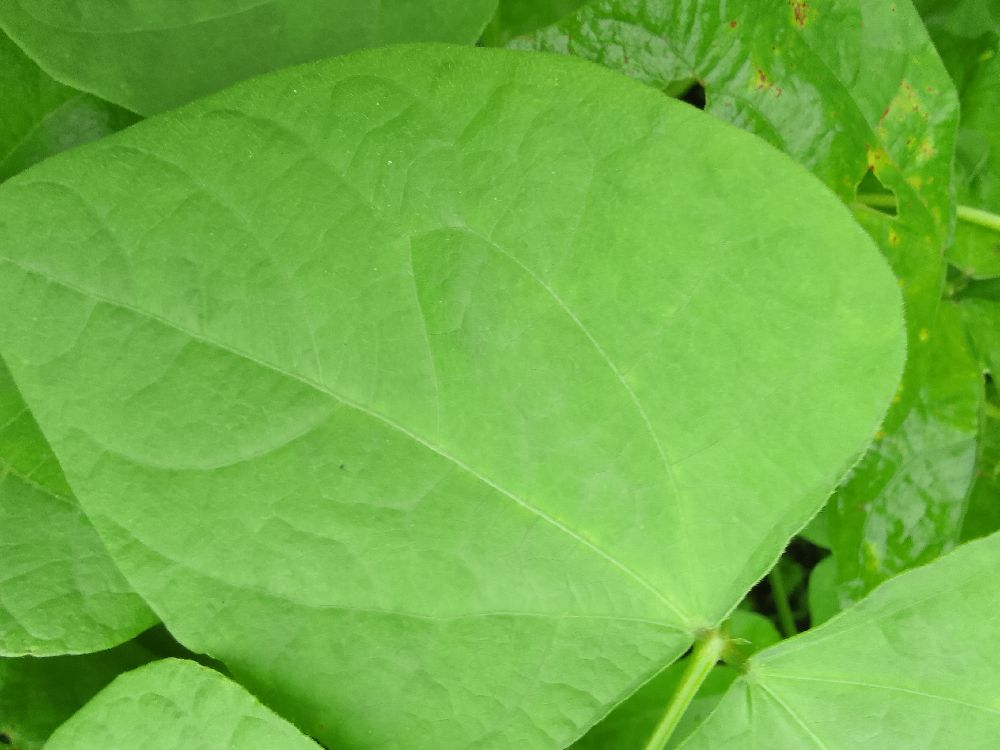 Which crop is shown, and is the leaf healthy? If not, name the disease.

common bean, healthy
